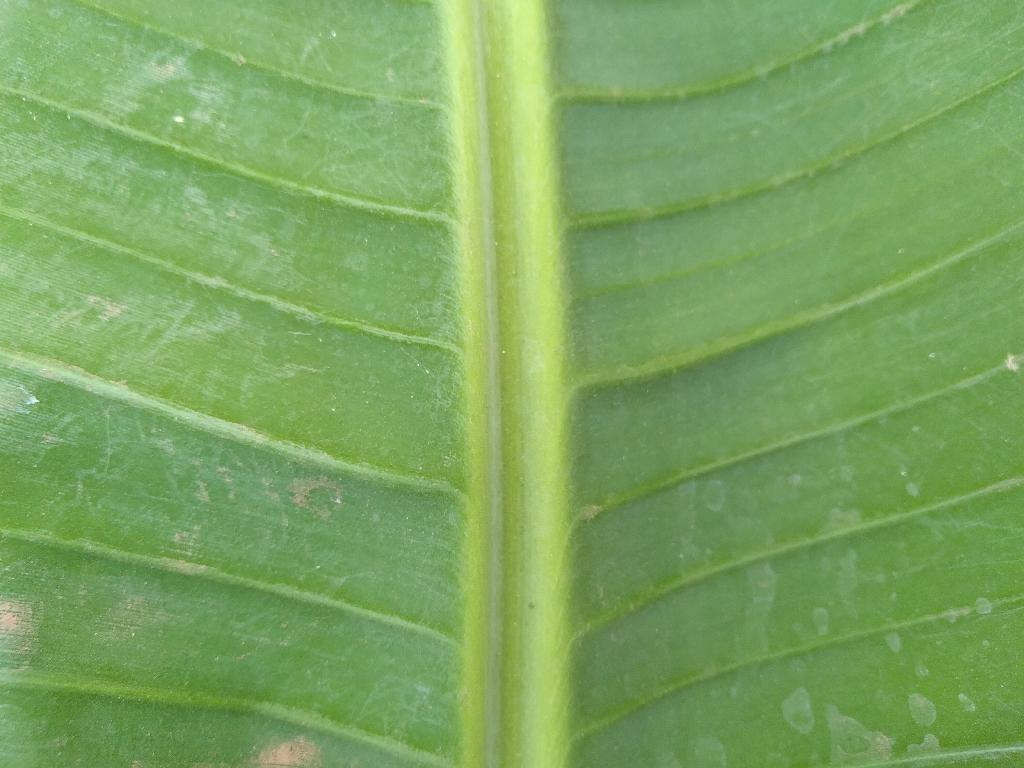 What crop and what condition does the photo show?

banana, healthy
